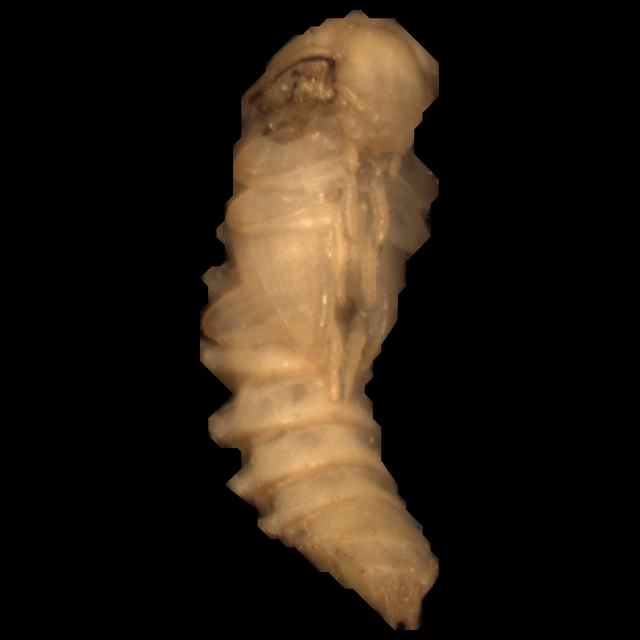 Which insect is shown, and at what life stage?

mealworm pupa
